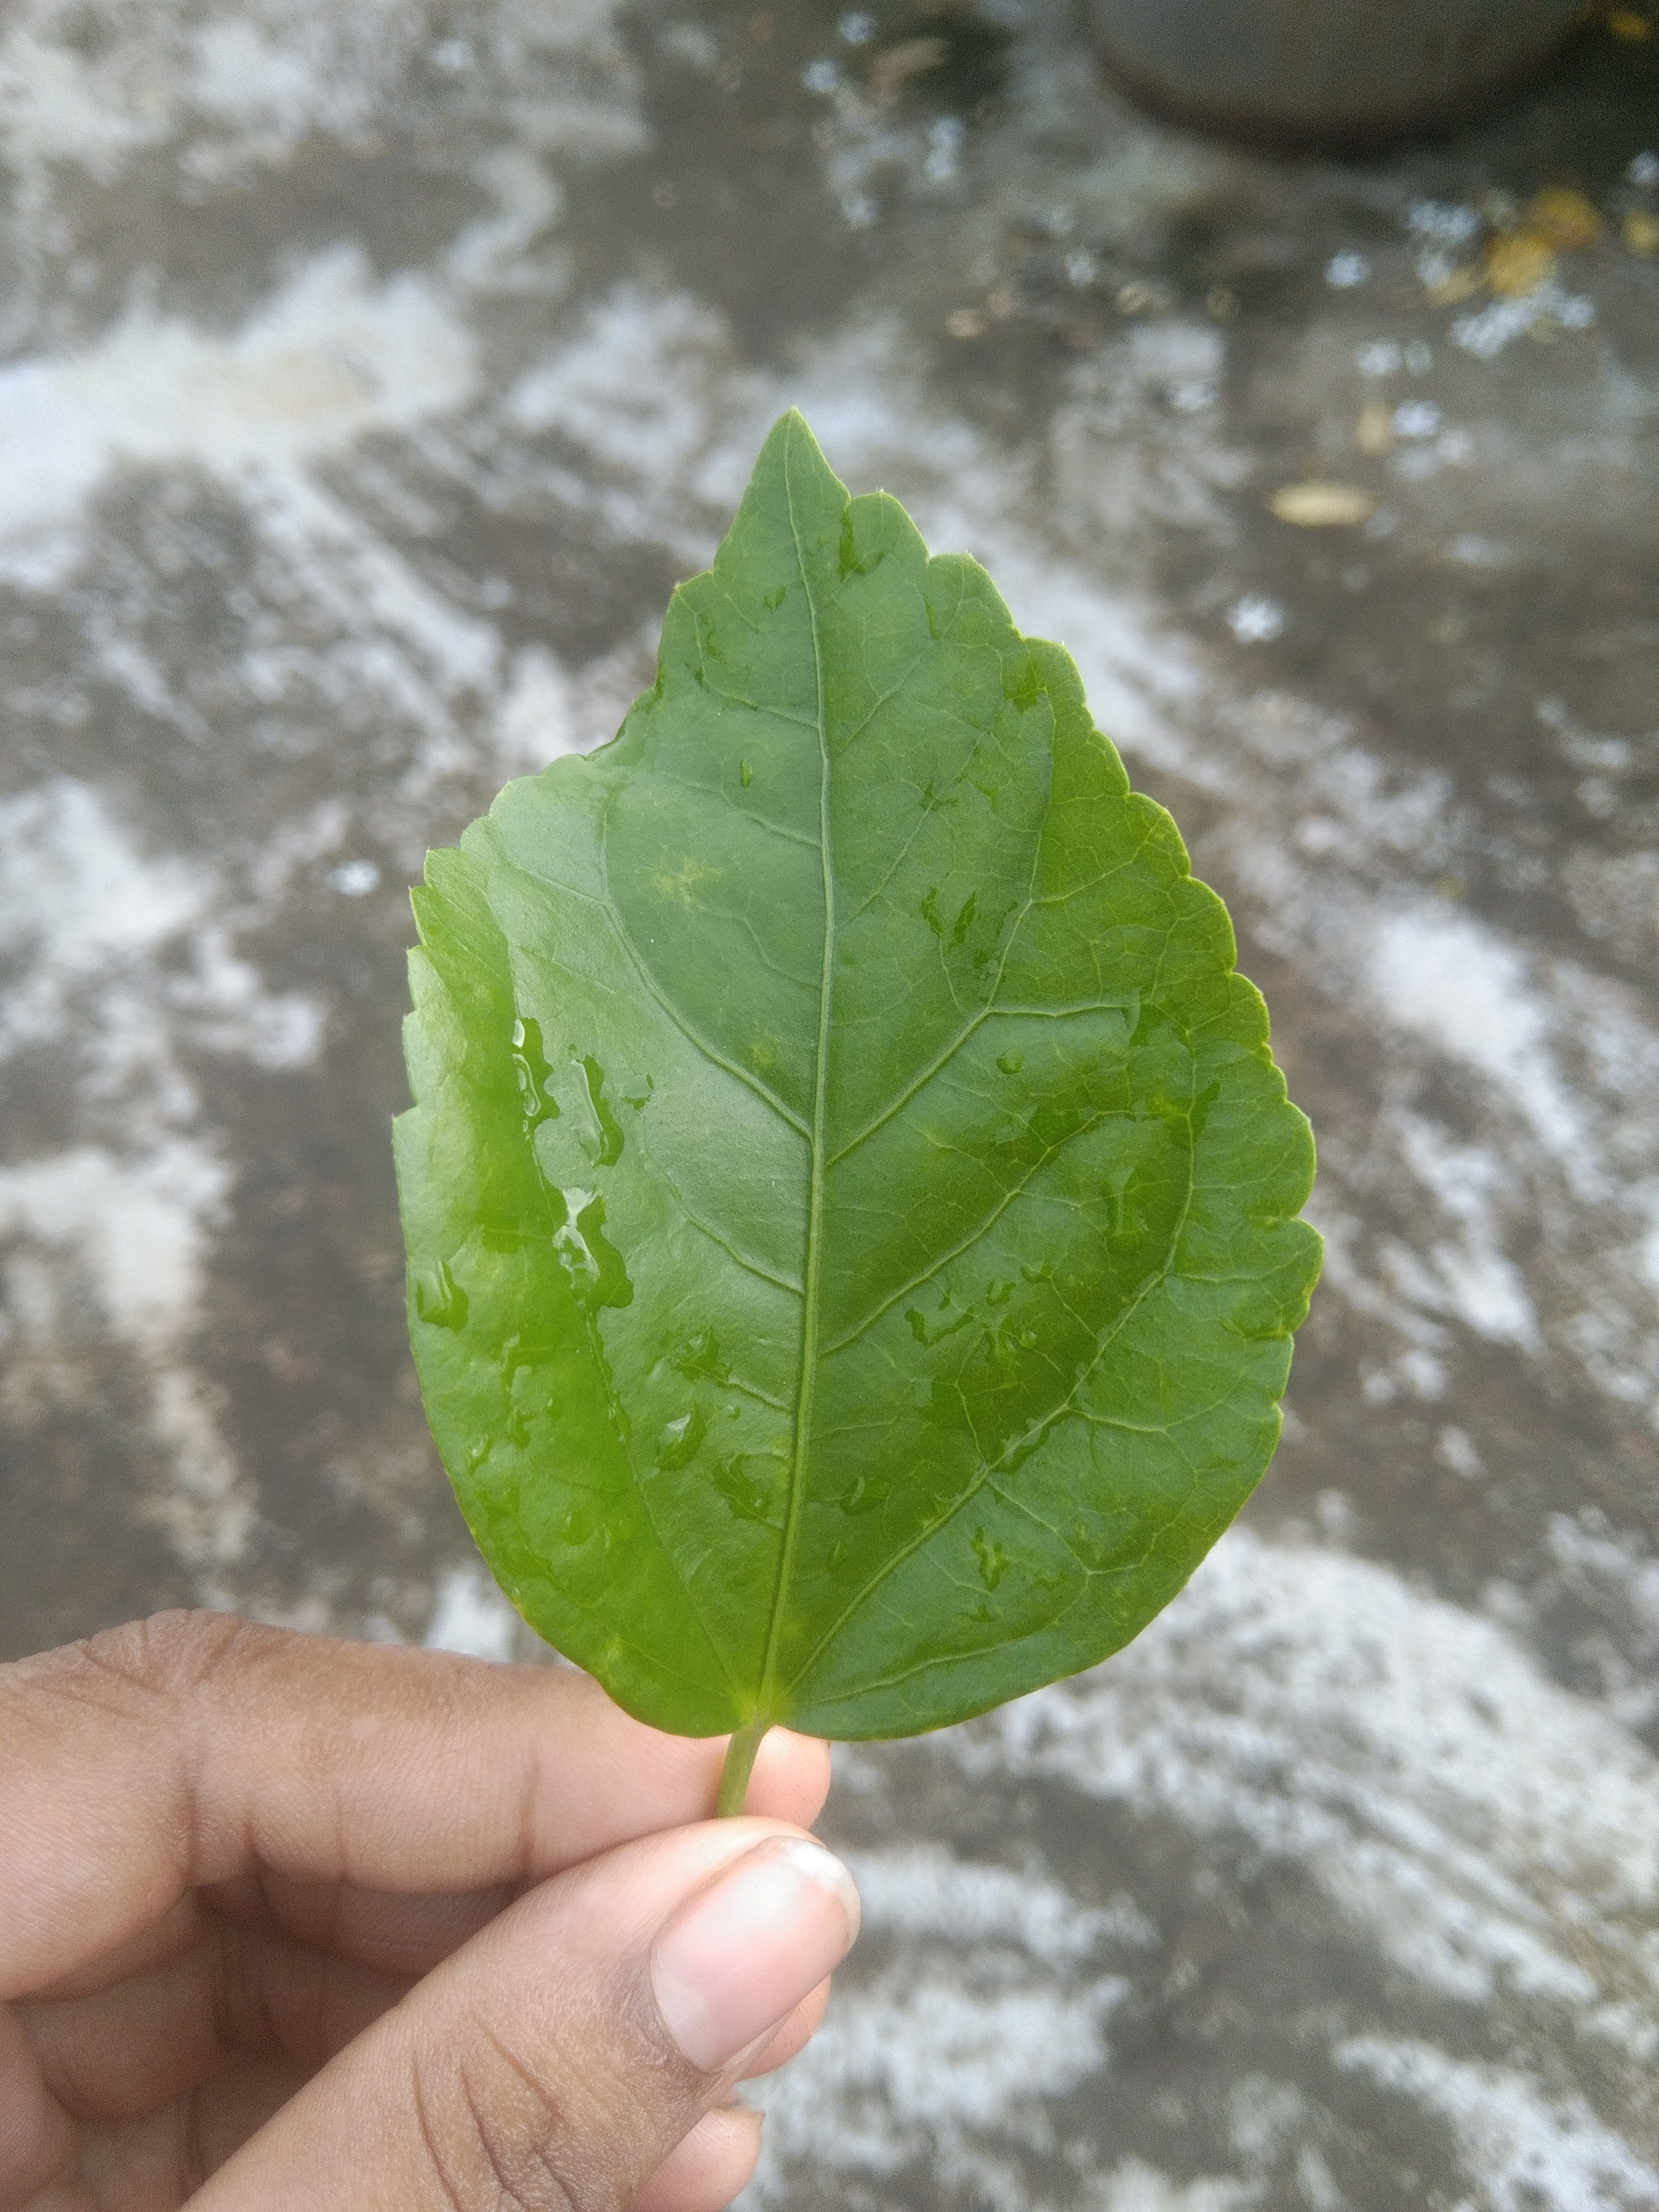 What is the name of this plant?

hibiscus
